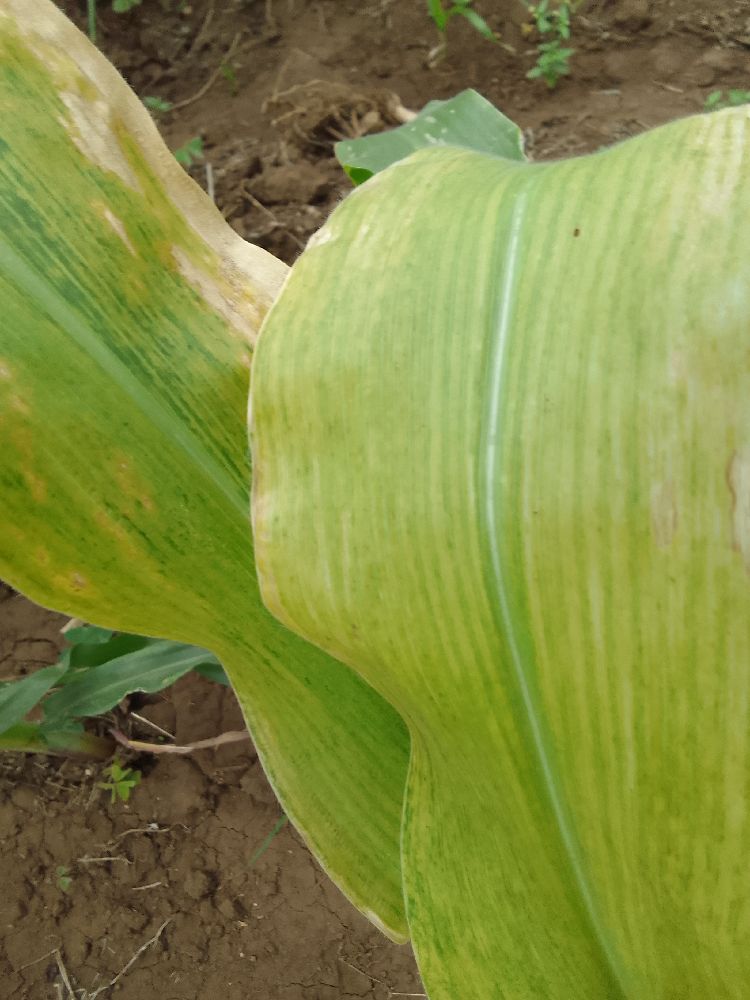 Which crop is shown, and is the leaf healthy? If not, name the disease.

maize, maize lethal necrosis
